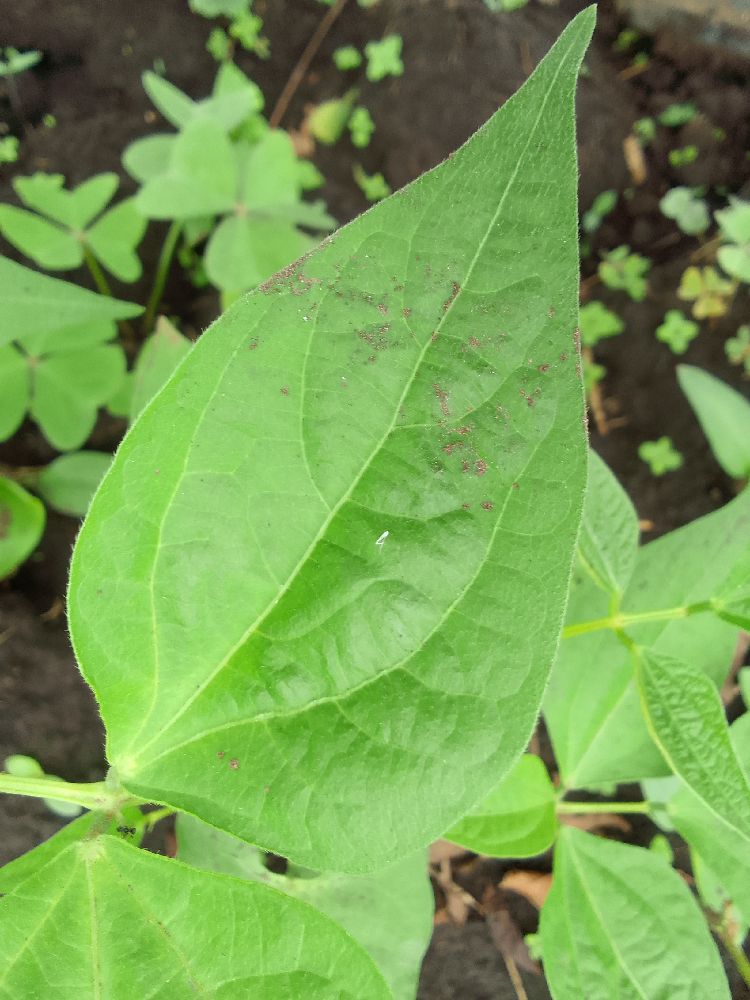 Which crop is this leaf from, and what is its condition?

common bean, healthy
